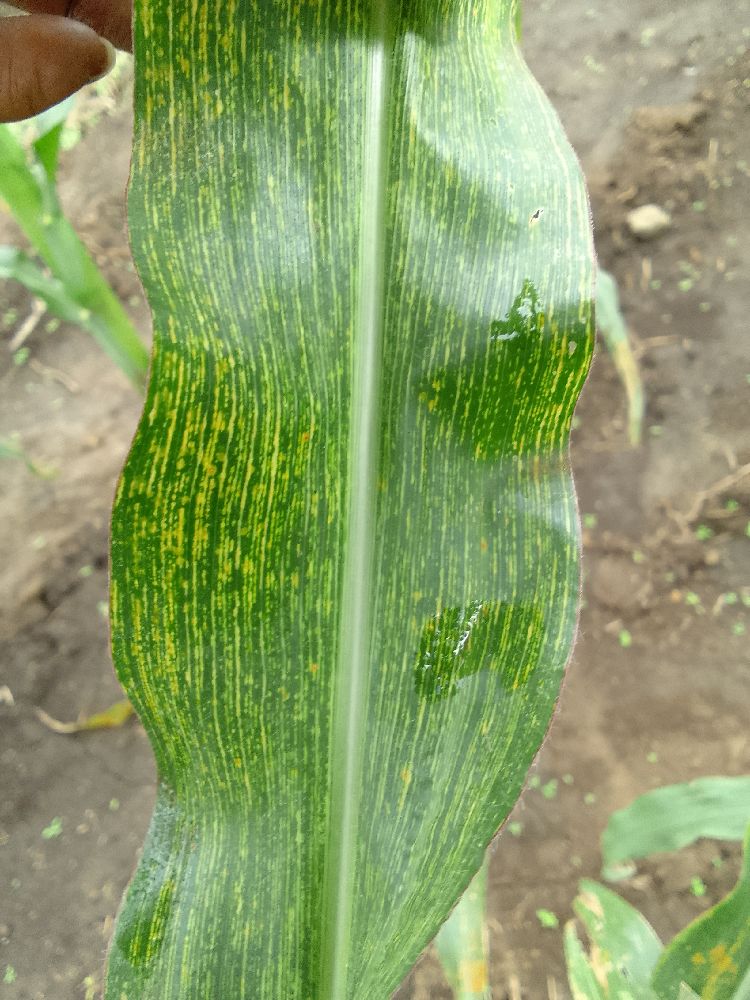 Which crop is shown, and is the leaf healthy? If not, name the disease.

maize, maize streak virus
